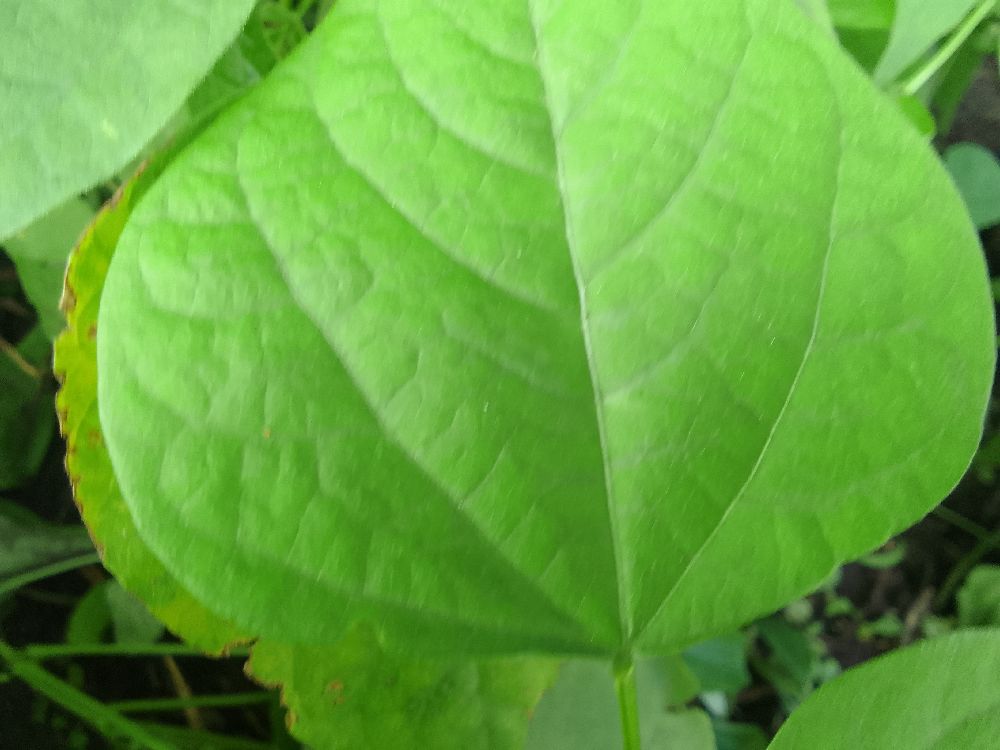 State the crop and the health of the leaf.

common bean, healthy
